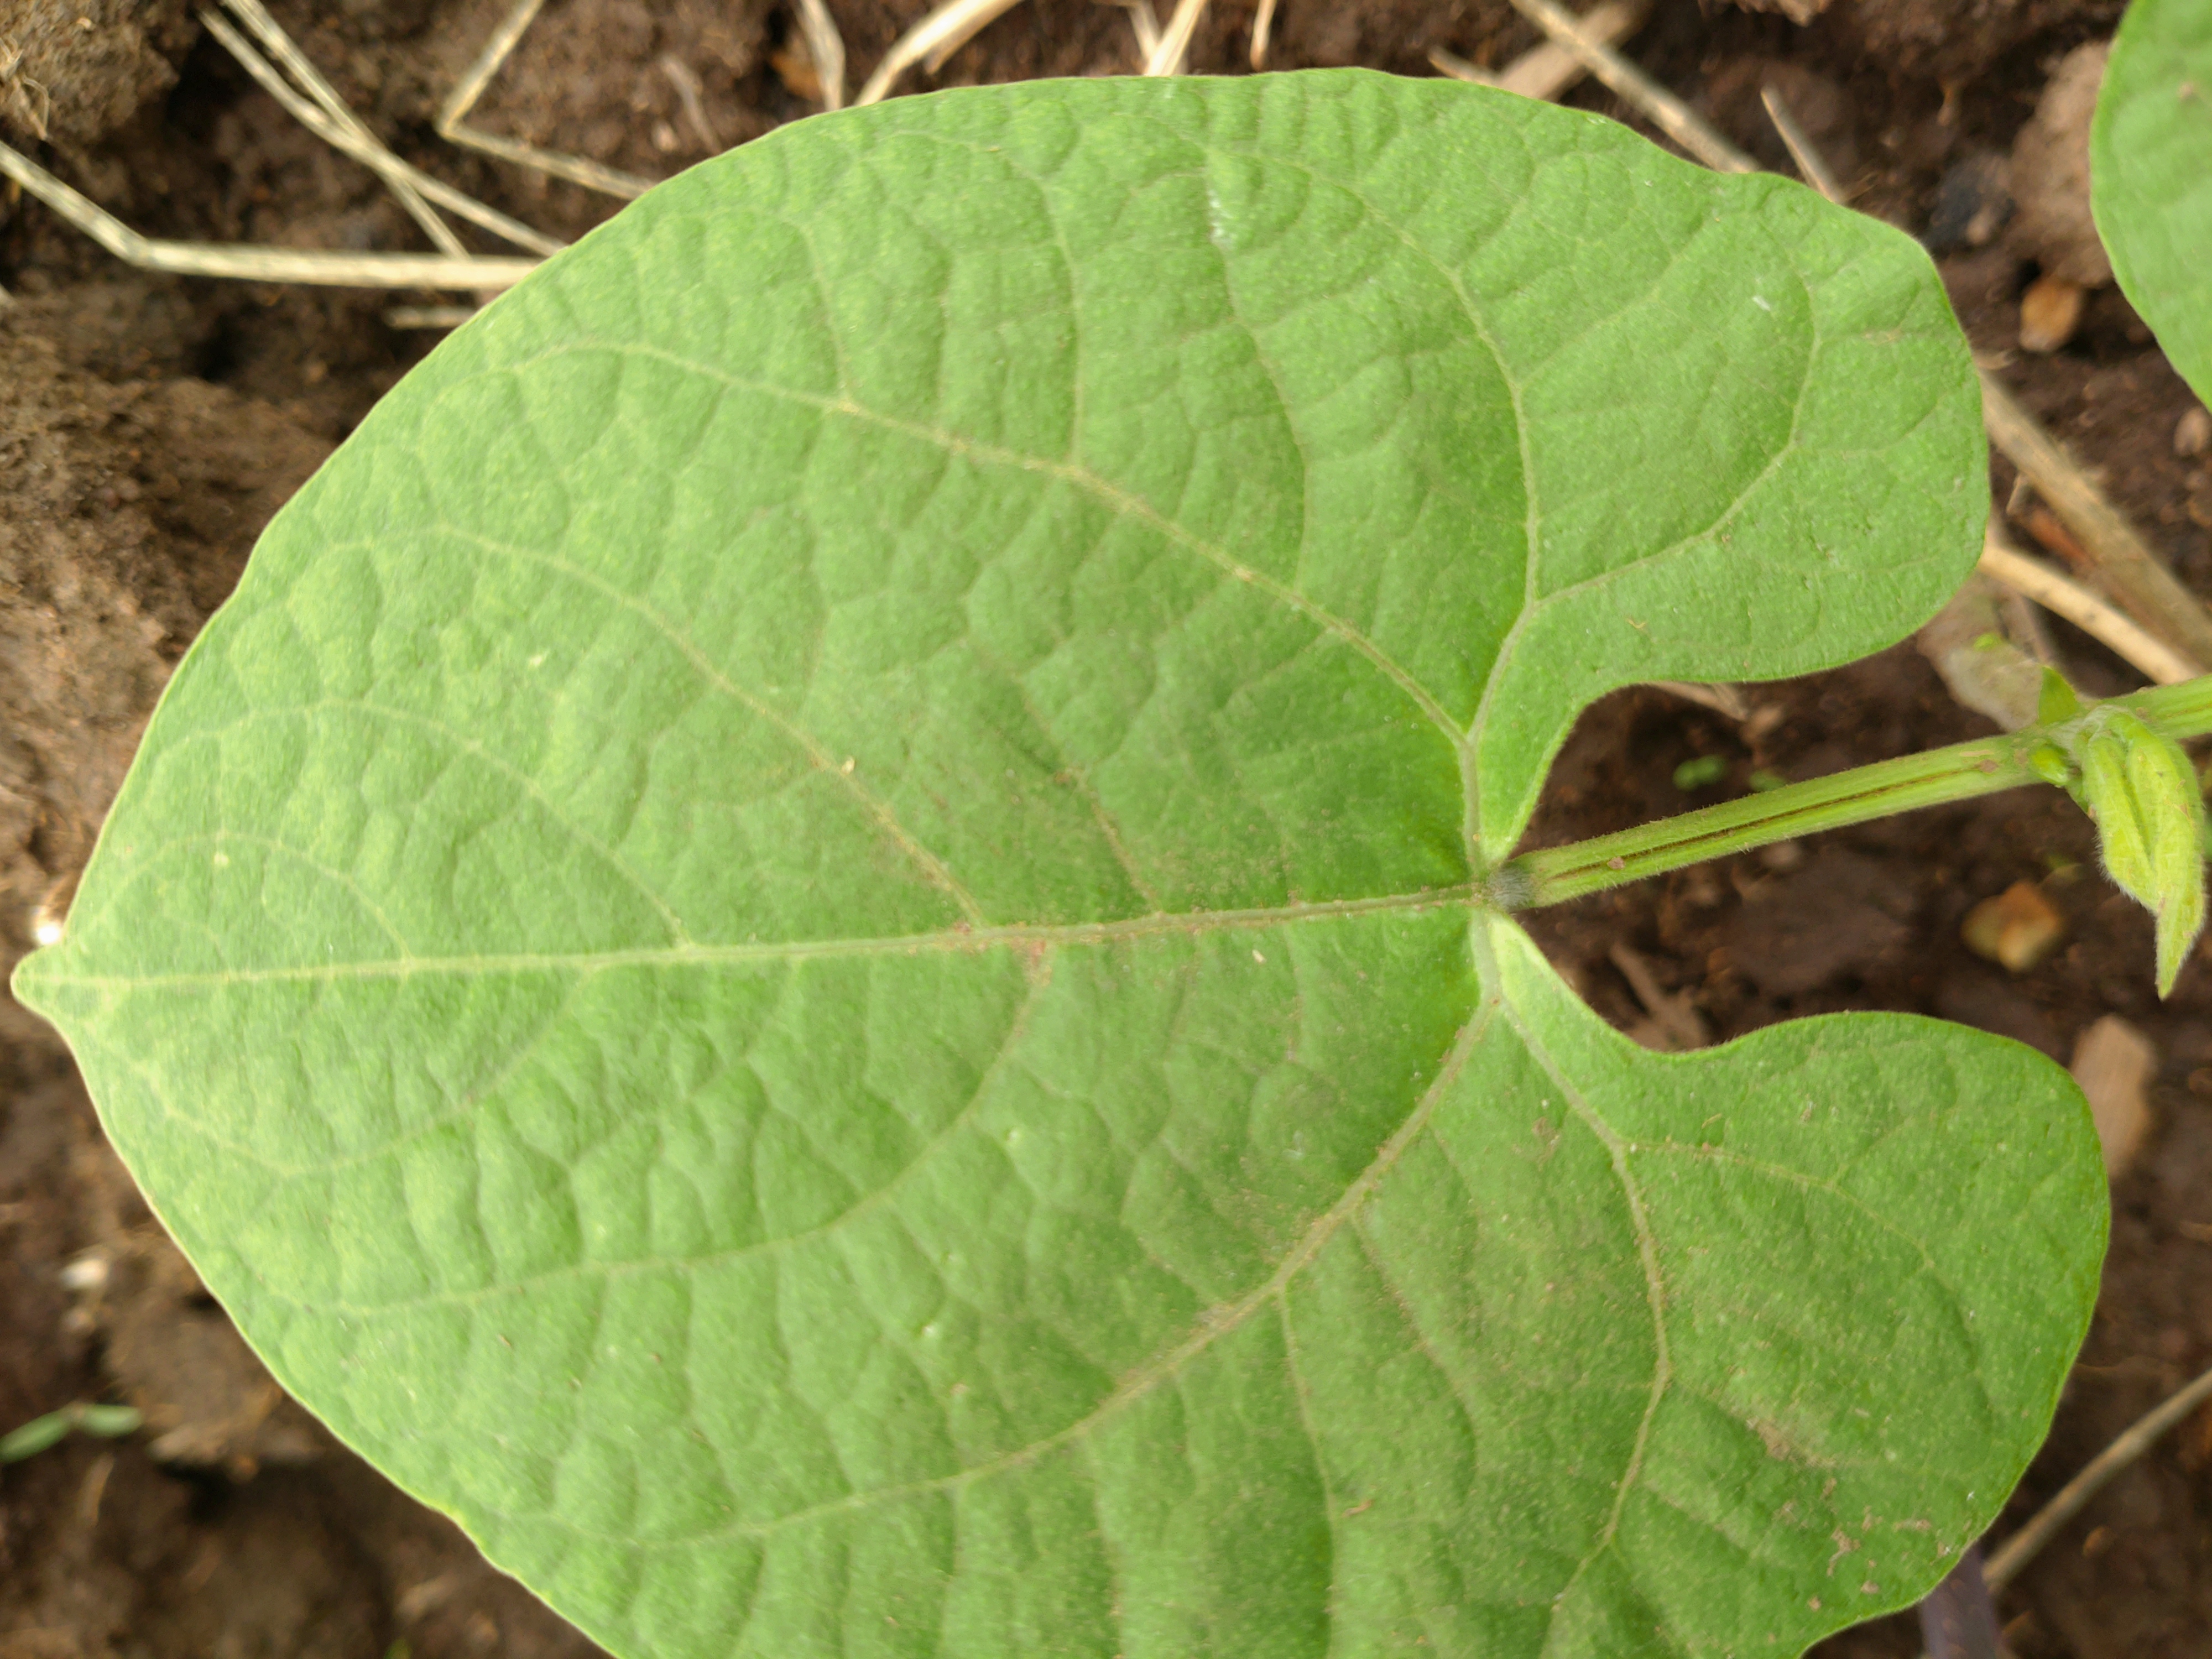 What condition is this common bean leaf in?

healthy
